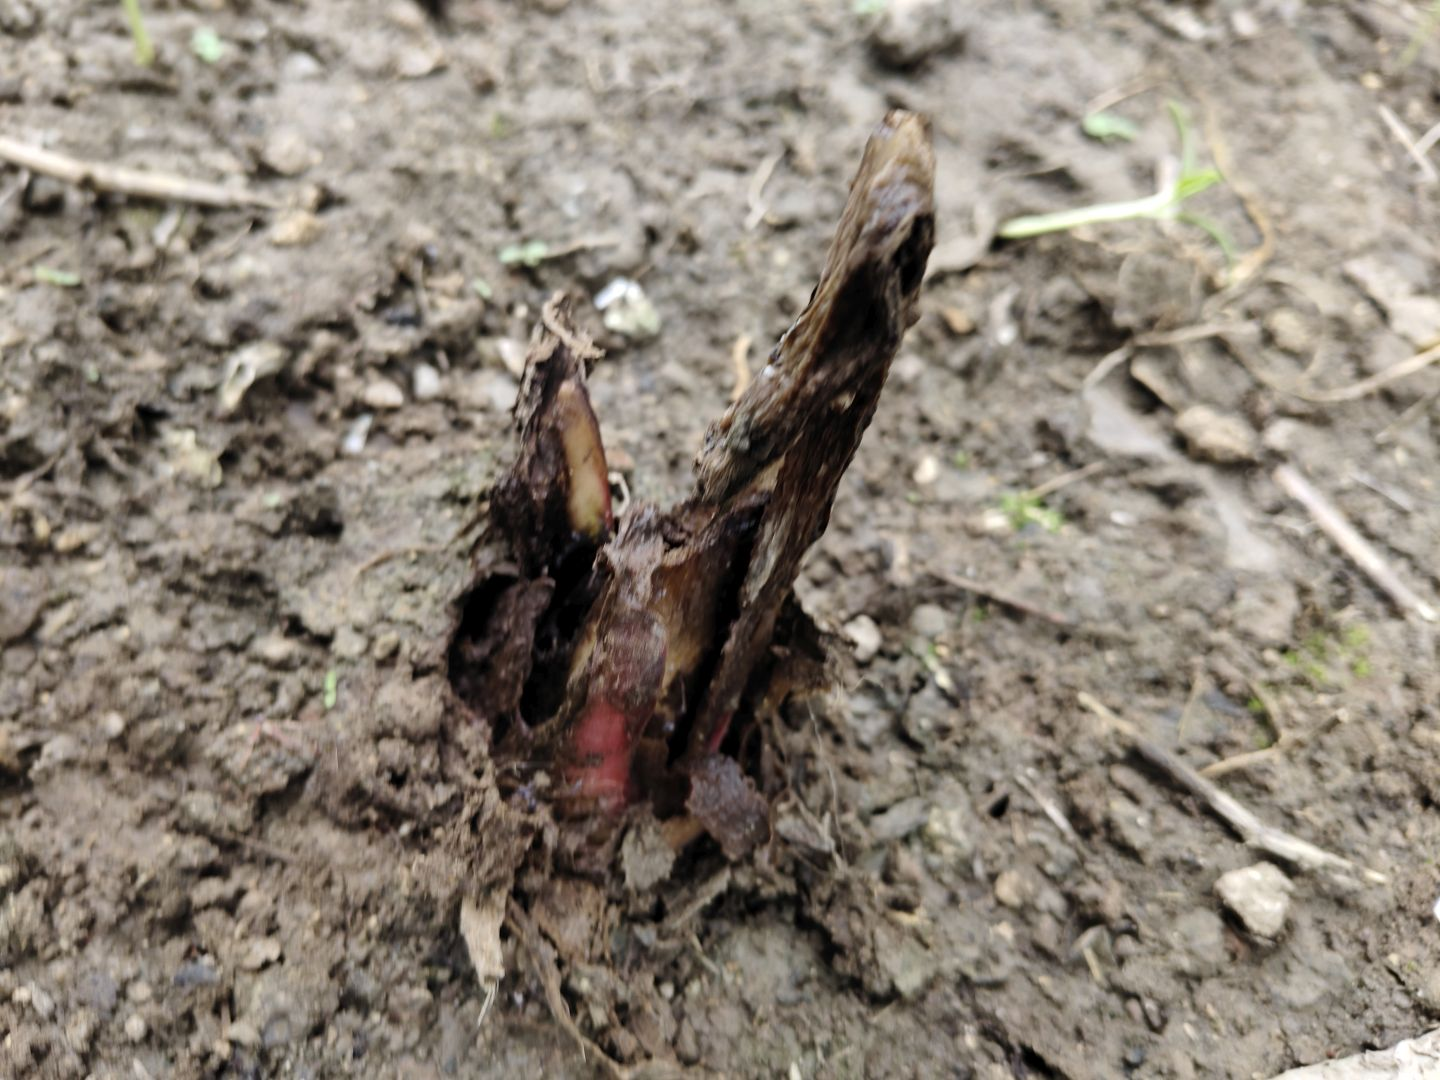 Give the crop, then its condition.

taro, root rot
